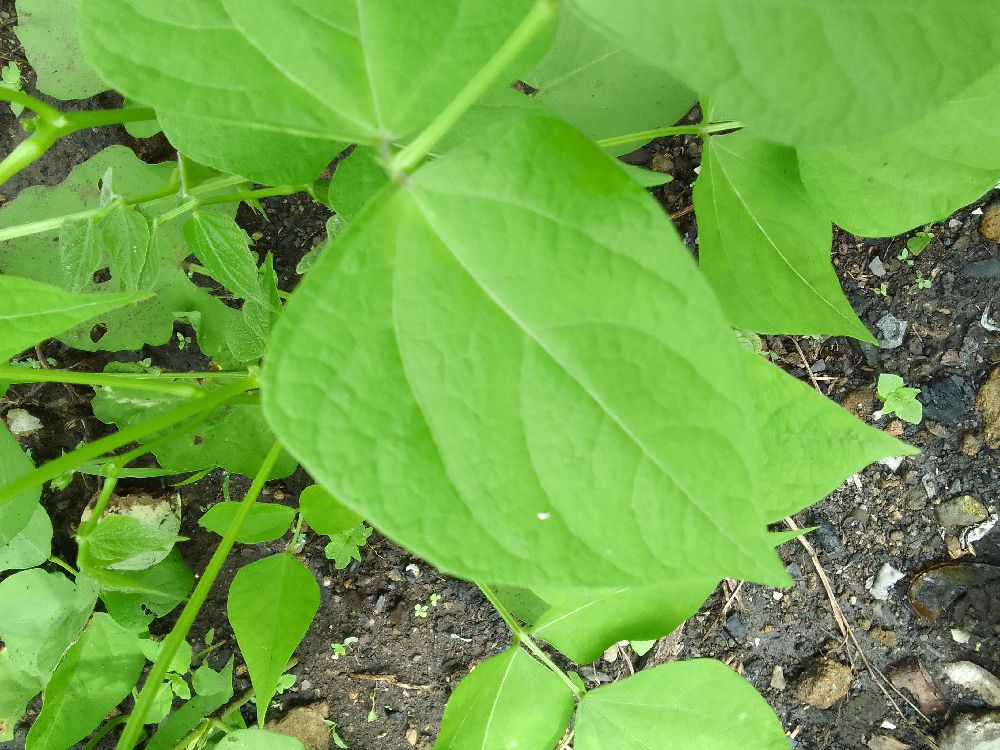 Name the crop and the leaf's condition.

common bean, healthy
